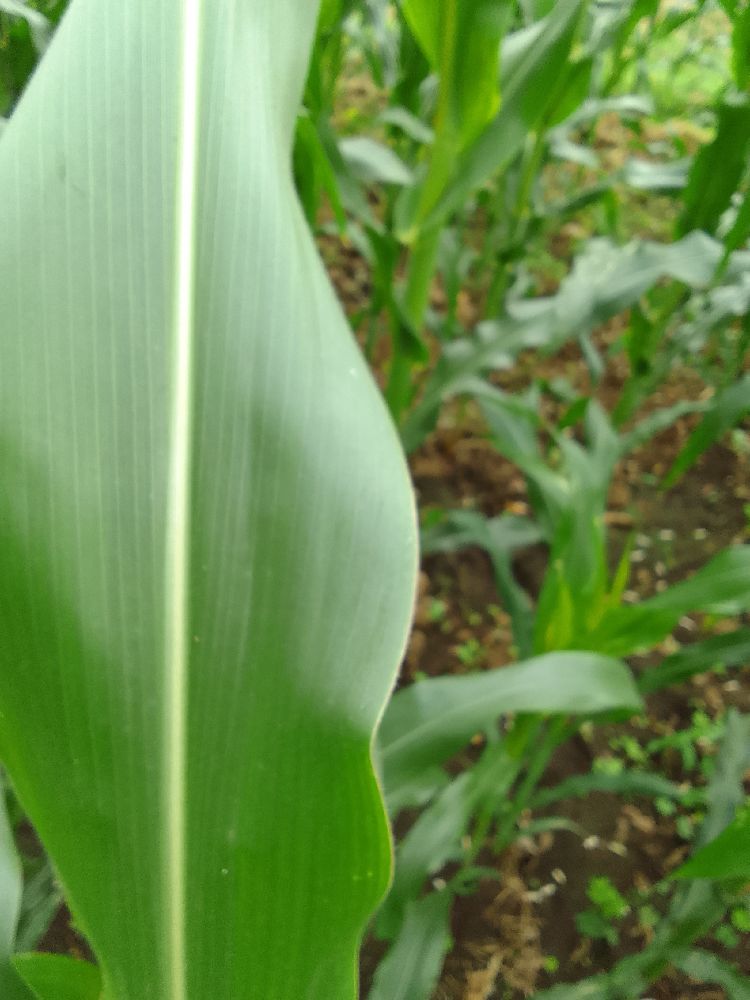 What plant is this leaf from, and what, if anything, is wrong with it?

maize, healthy
